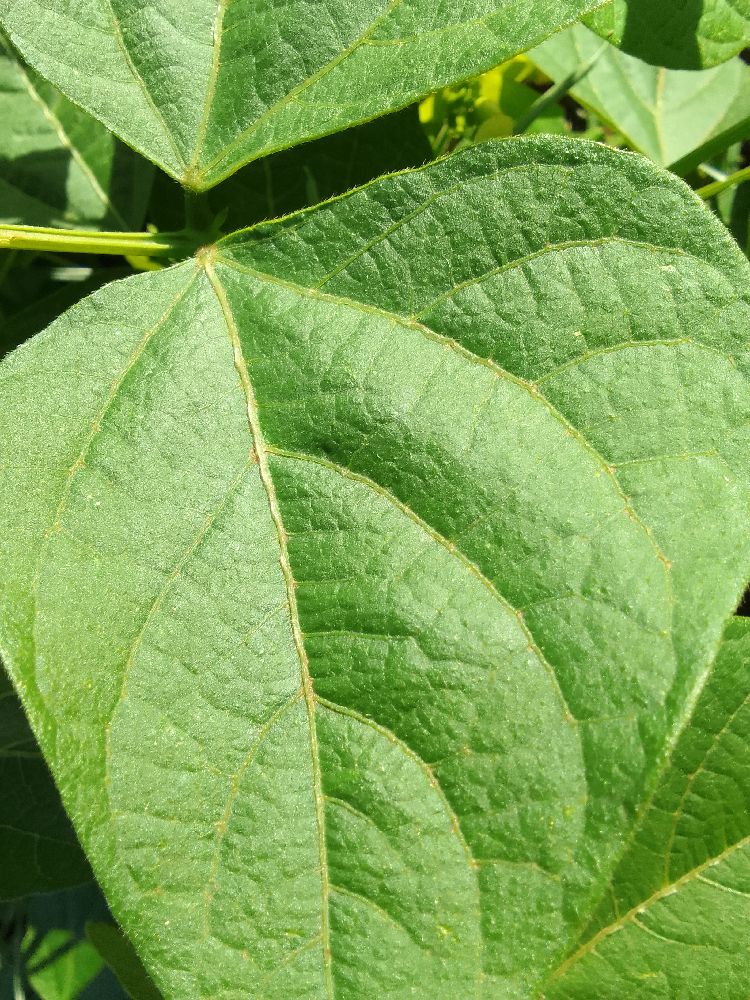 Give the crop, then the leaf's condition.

common bean, healthy
